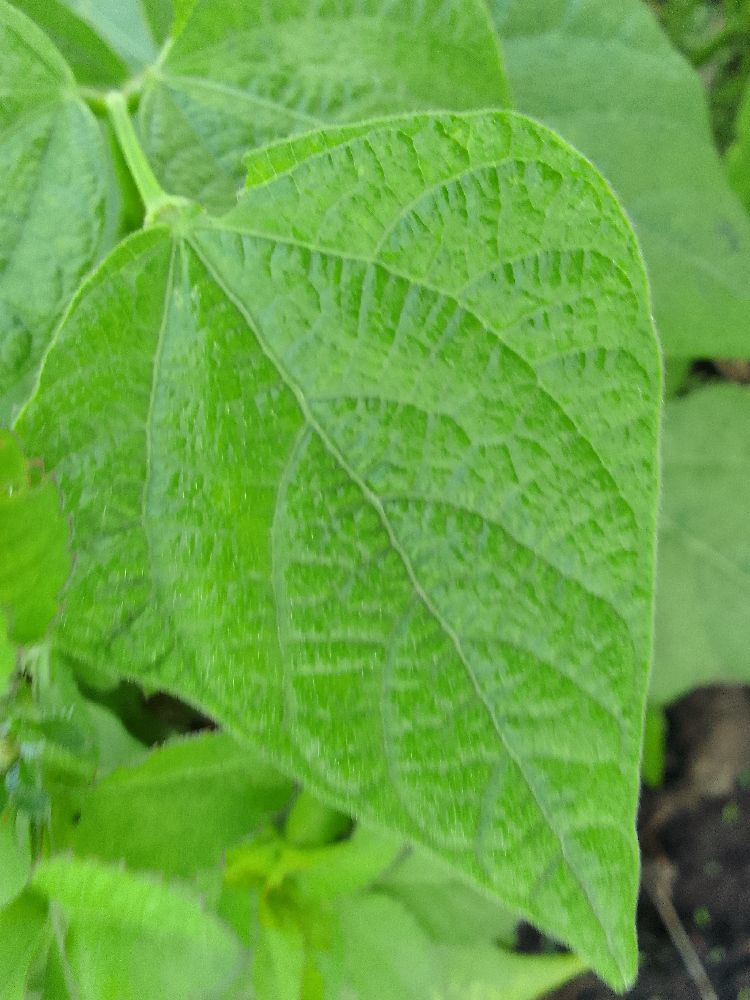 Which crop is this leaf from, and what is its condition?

common bean, healthy
